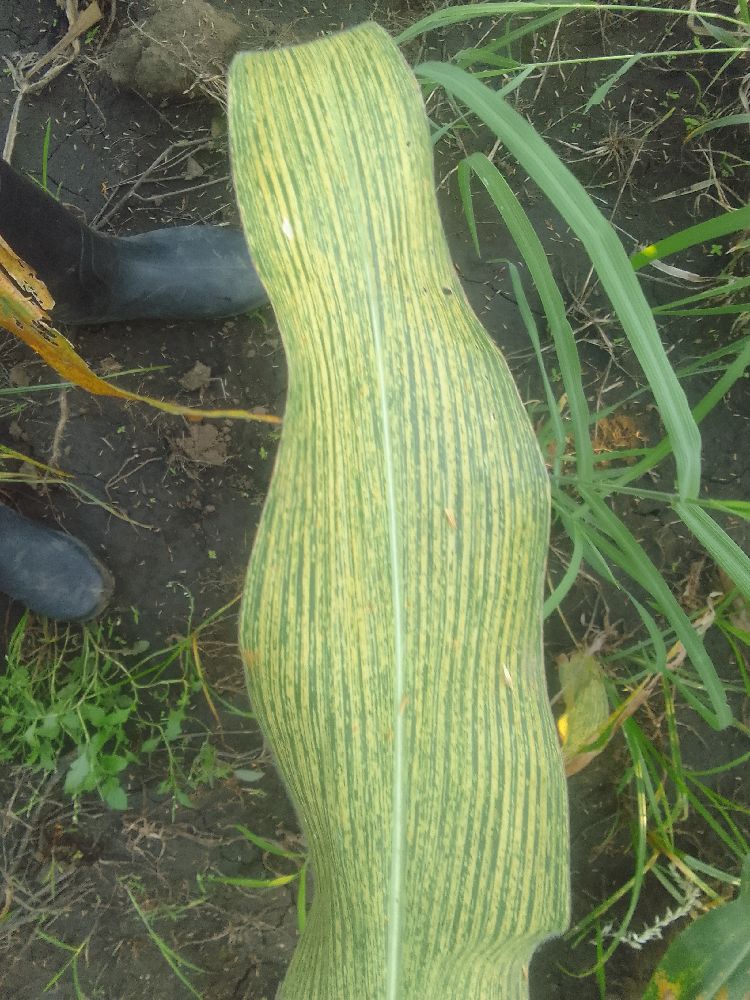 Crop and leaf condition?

maize, maize streak virus
